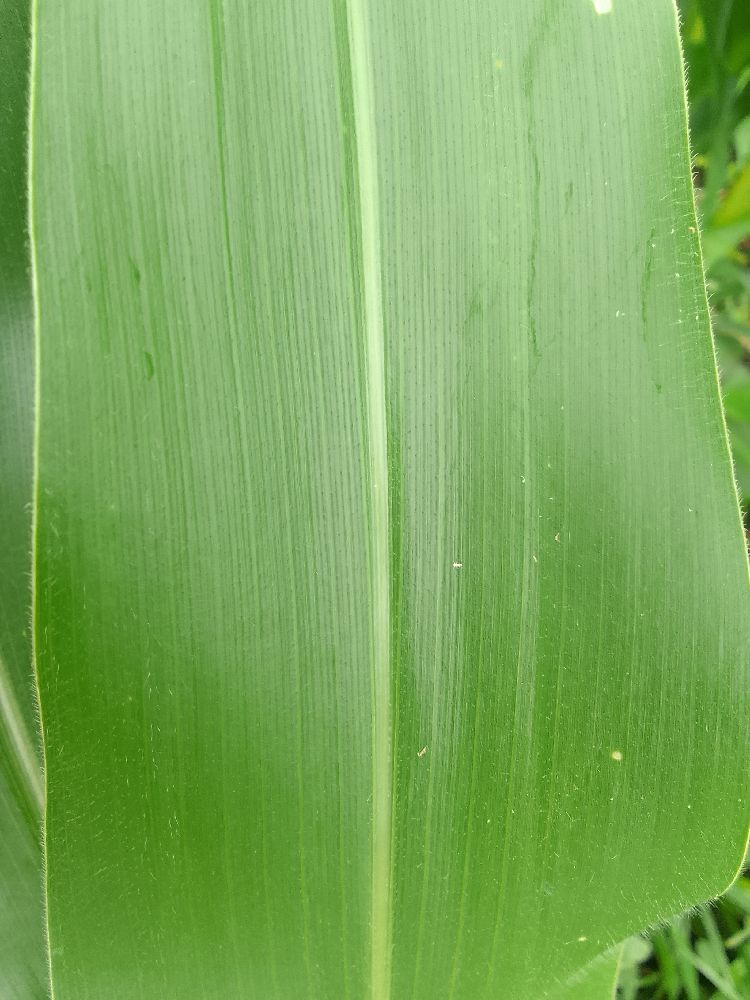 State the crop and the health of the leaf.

maize, healthy
